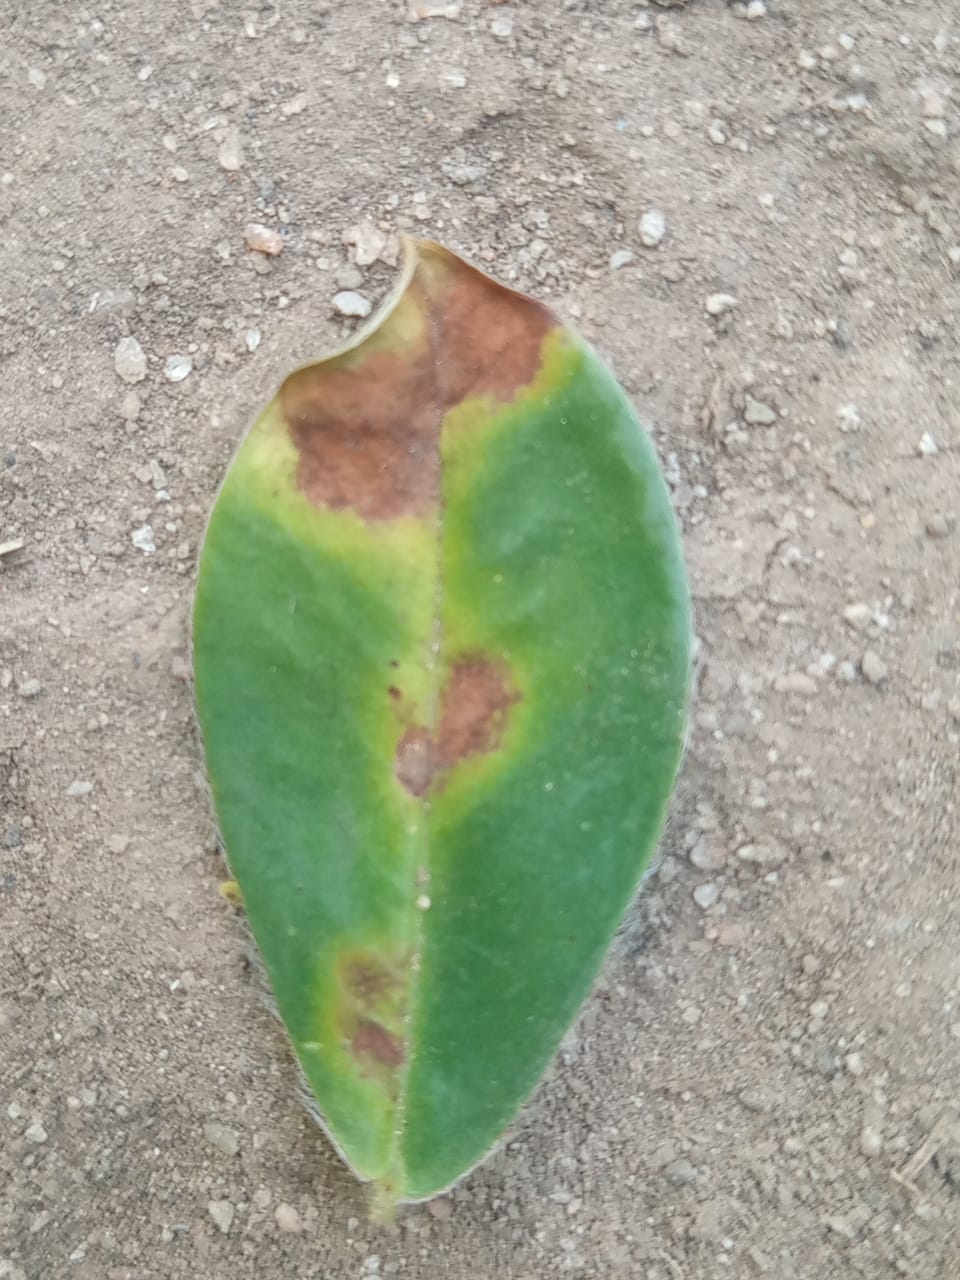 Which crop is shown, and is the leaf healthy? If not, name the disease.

peanut, phoma arachidicola
